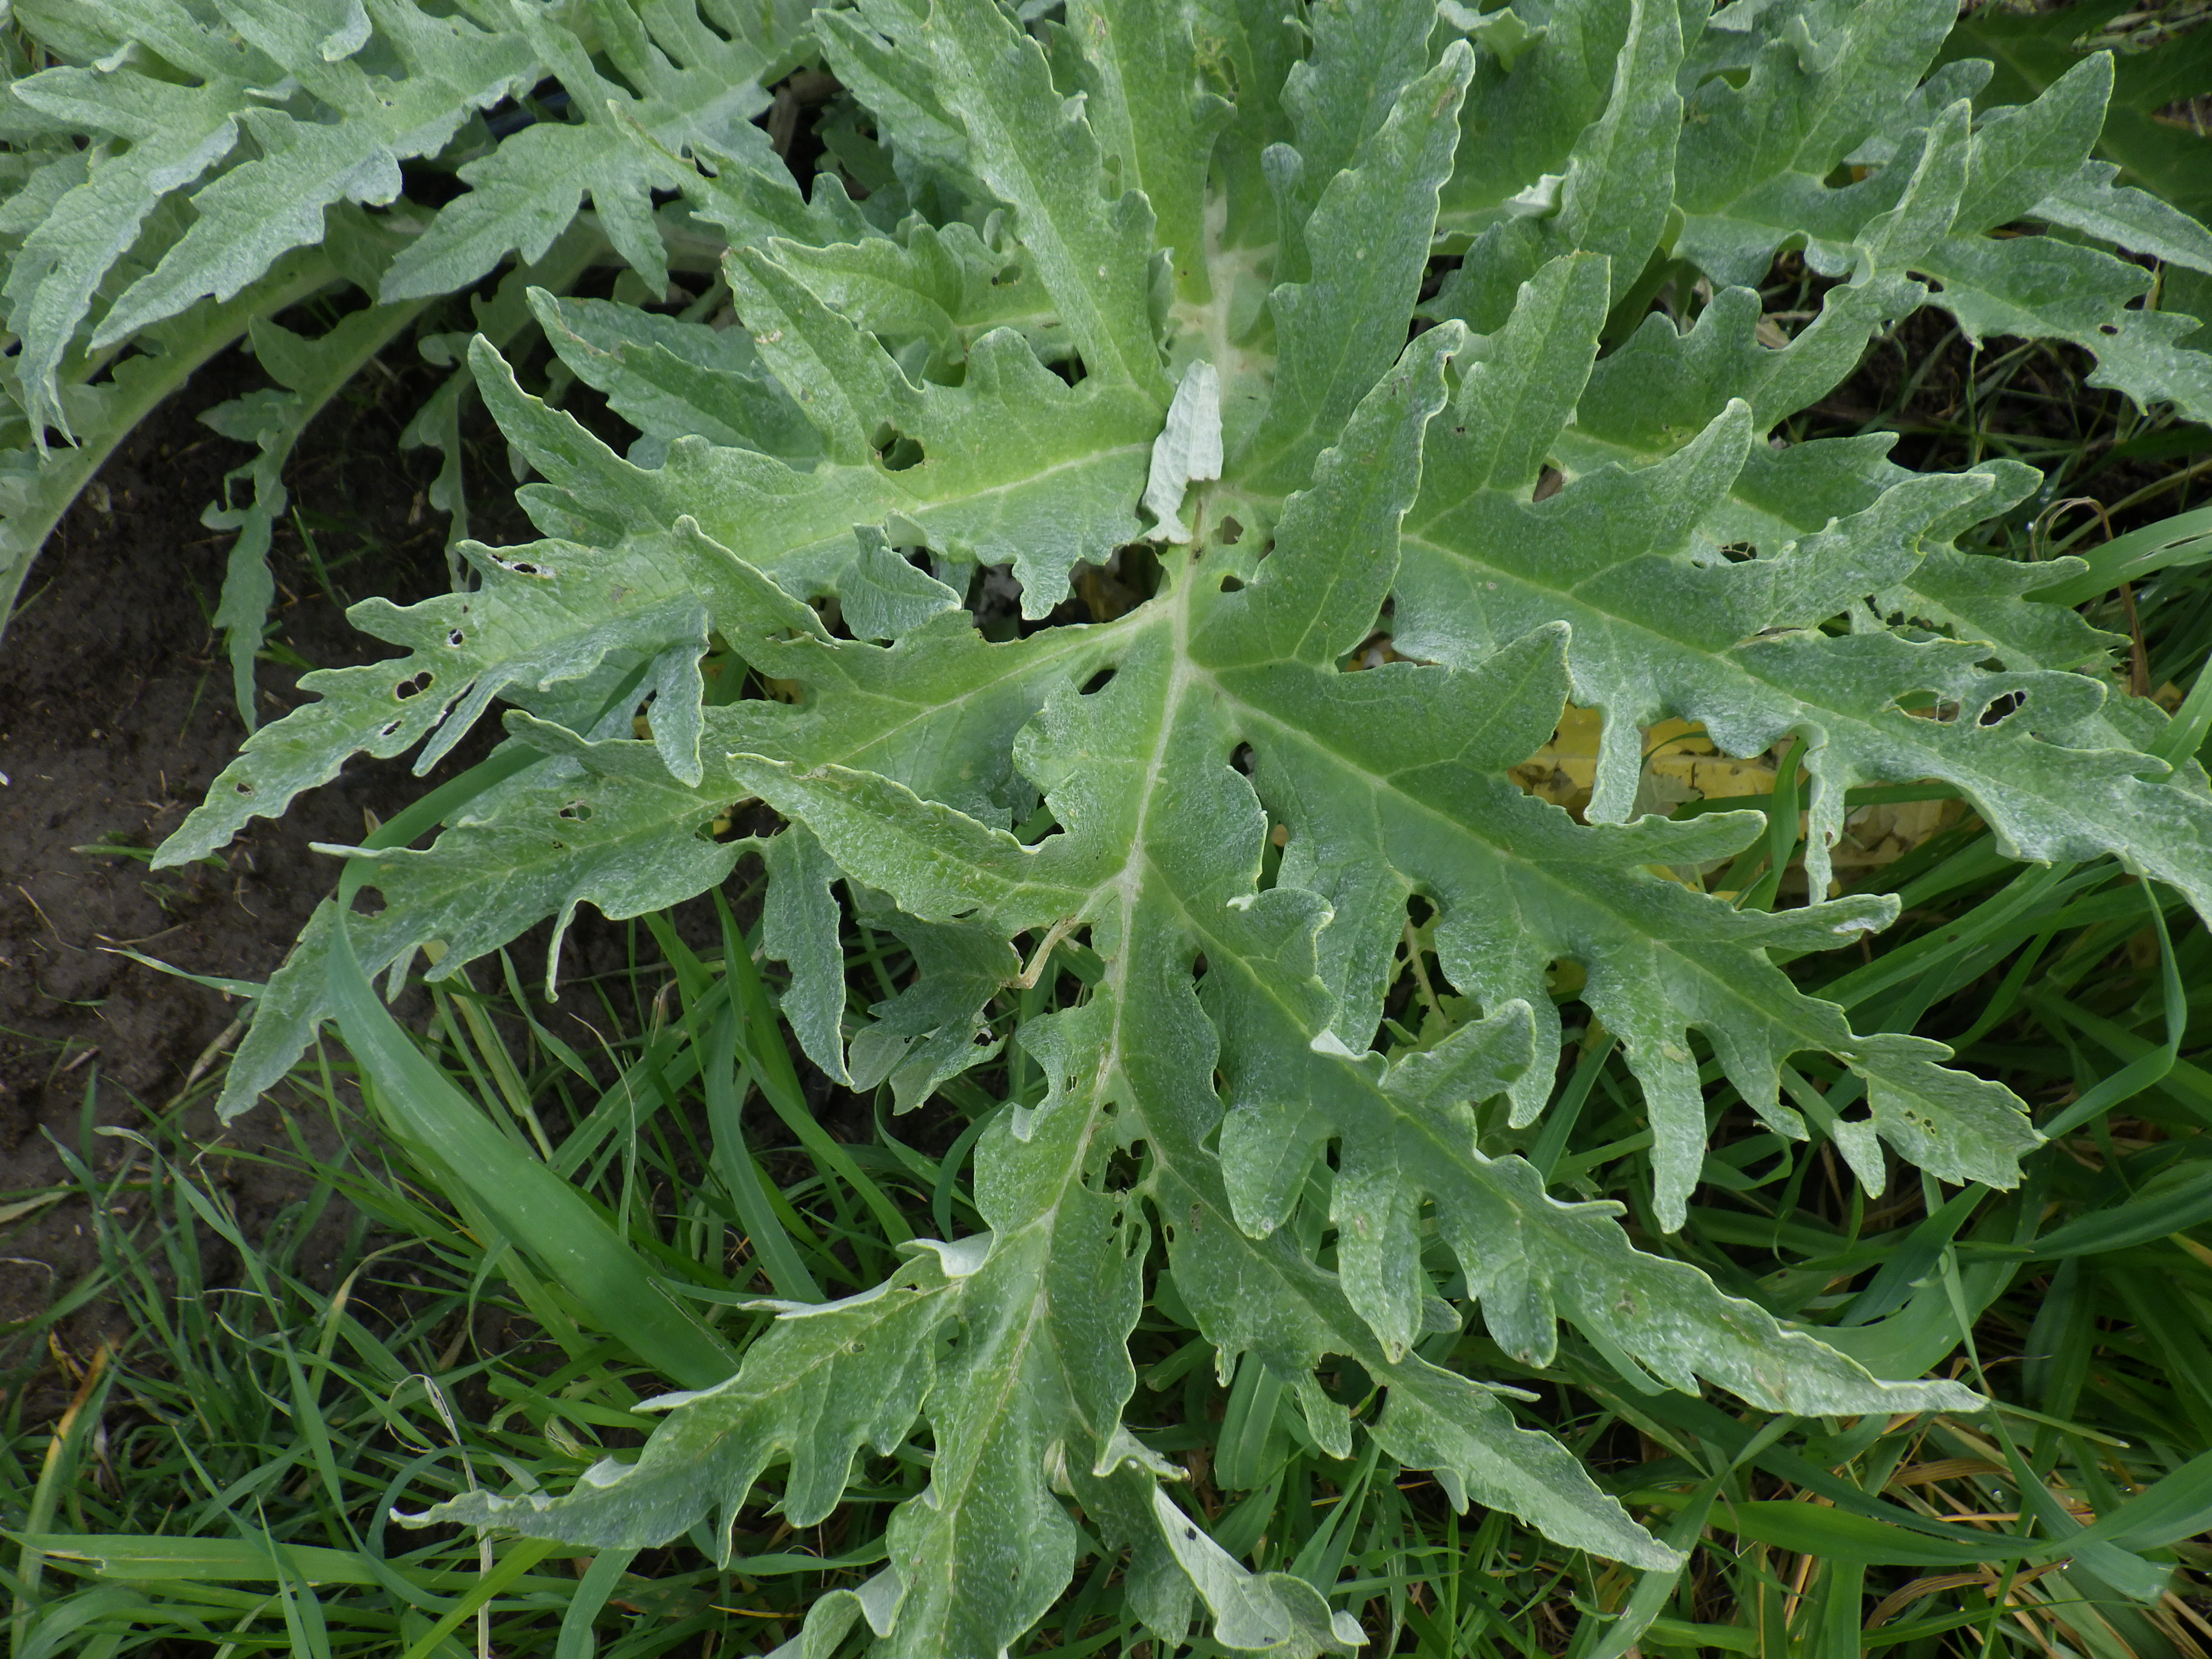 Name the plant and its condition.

artichoke, phytophagous
